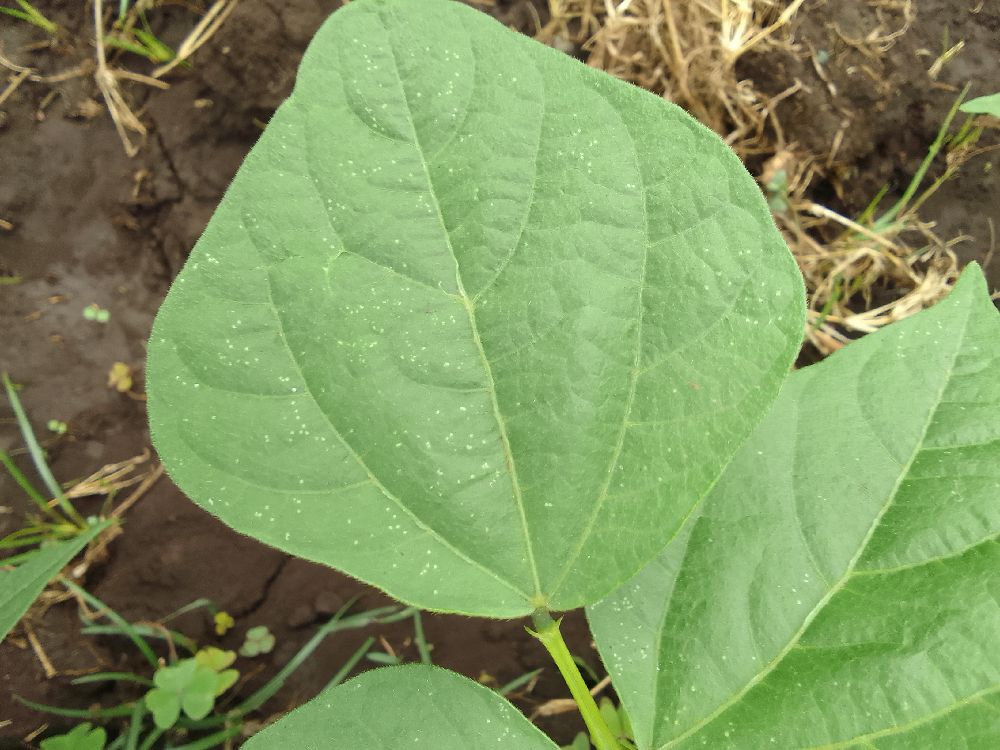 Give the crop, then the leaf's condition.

common bean, healthy
